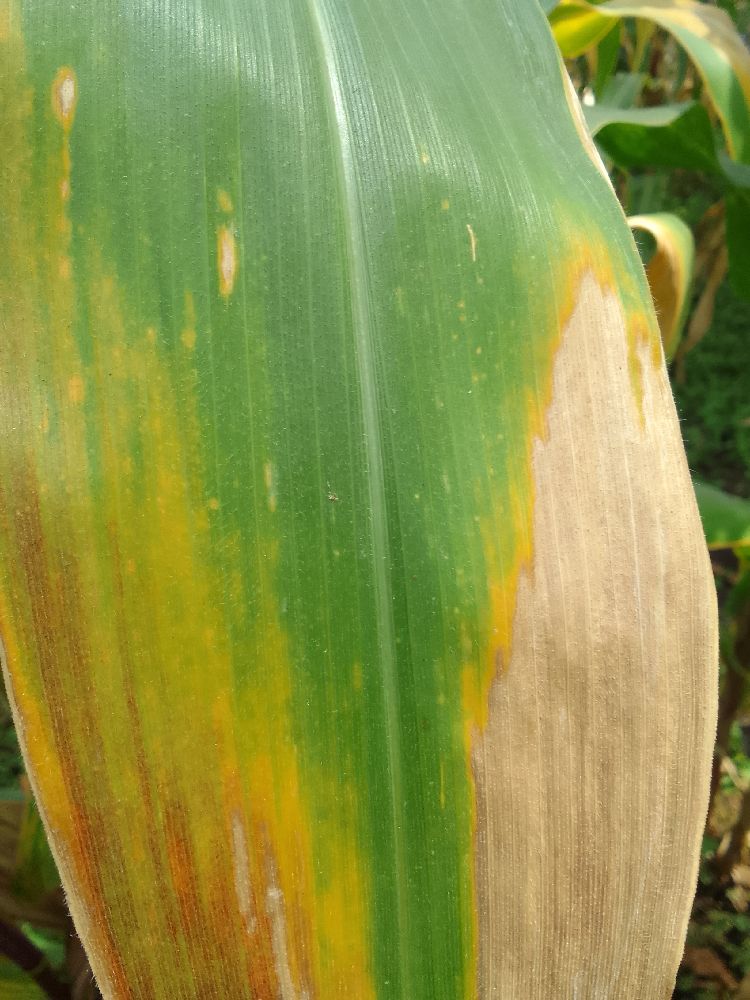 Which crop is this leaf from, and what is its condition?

maize, maize lethal necrosis
